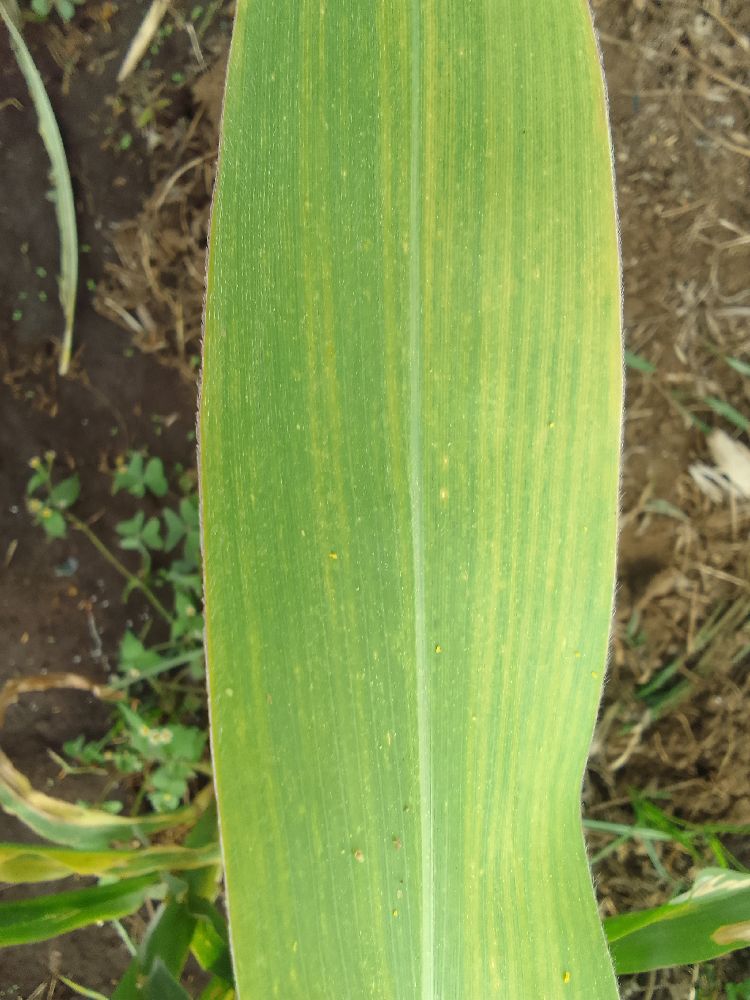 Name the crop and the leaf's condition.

maize, maize lethal necrosis
